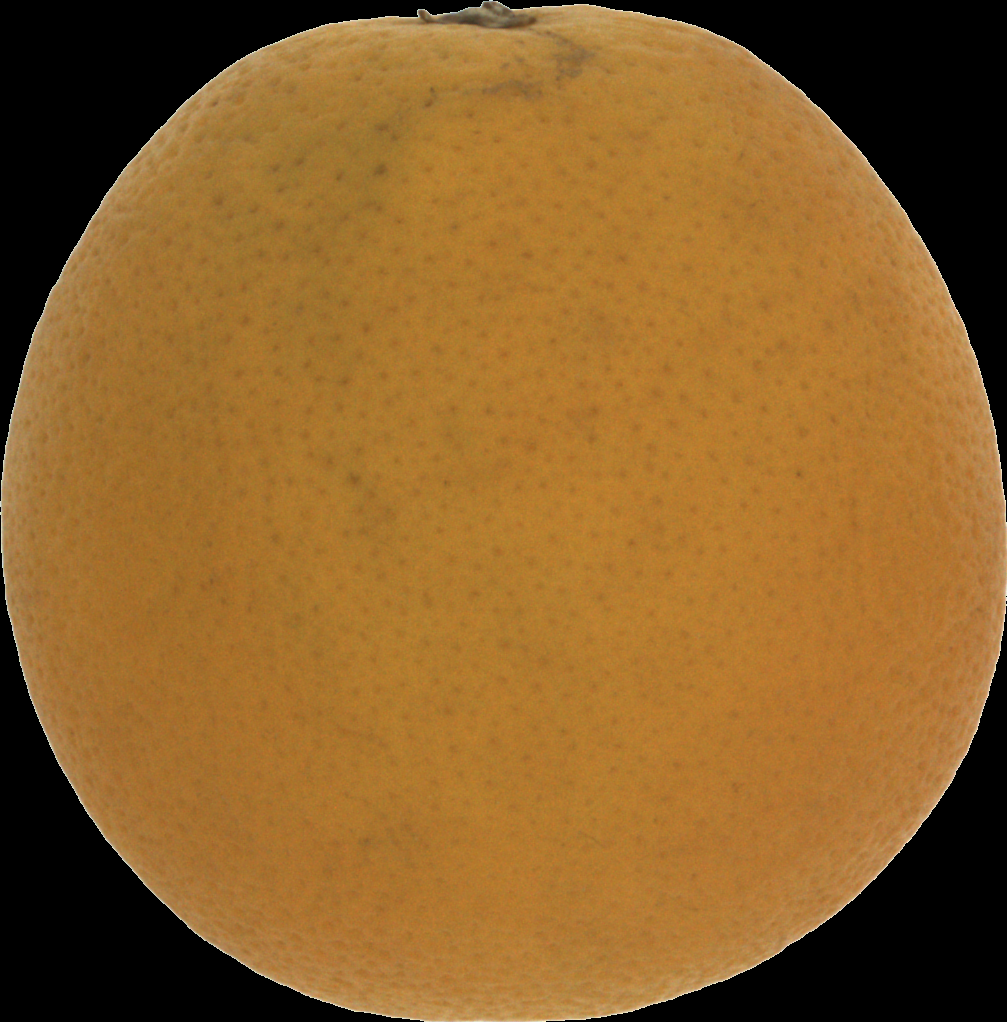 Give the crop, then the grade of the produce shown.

orange, bad
